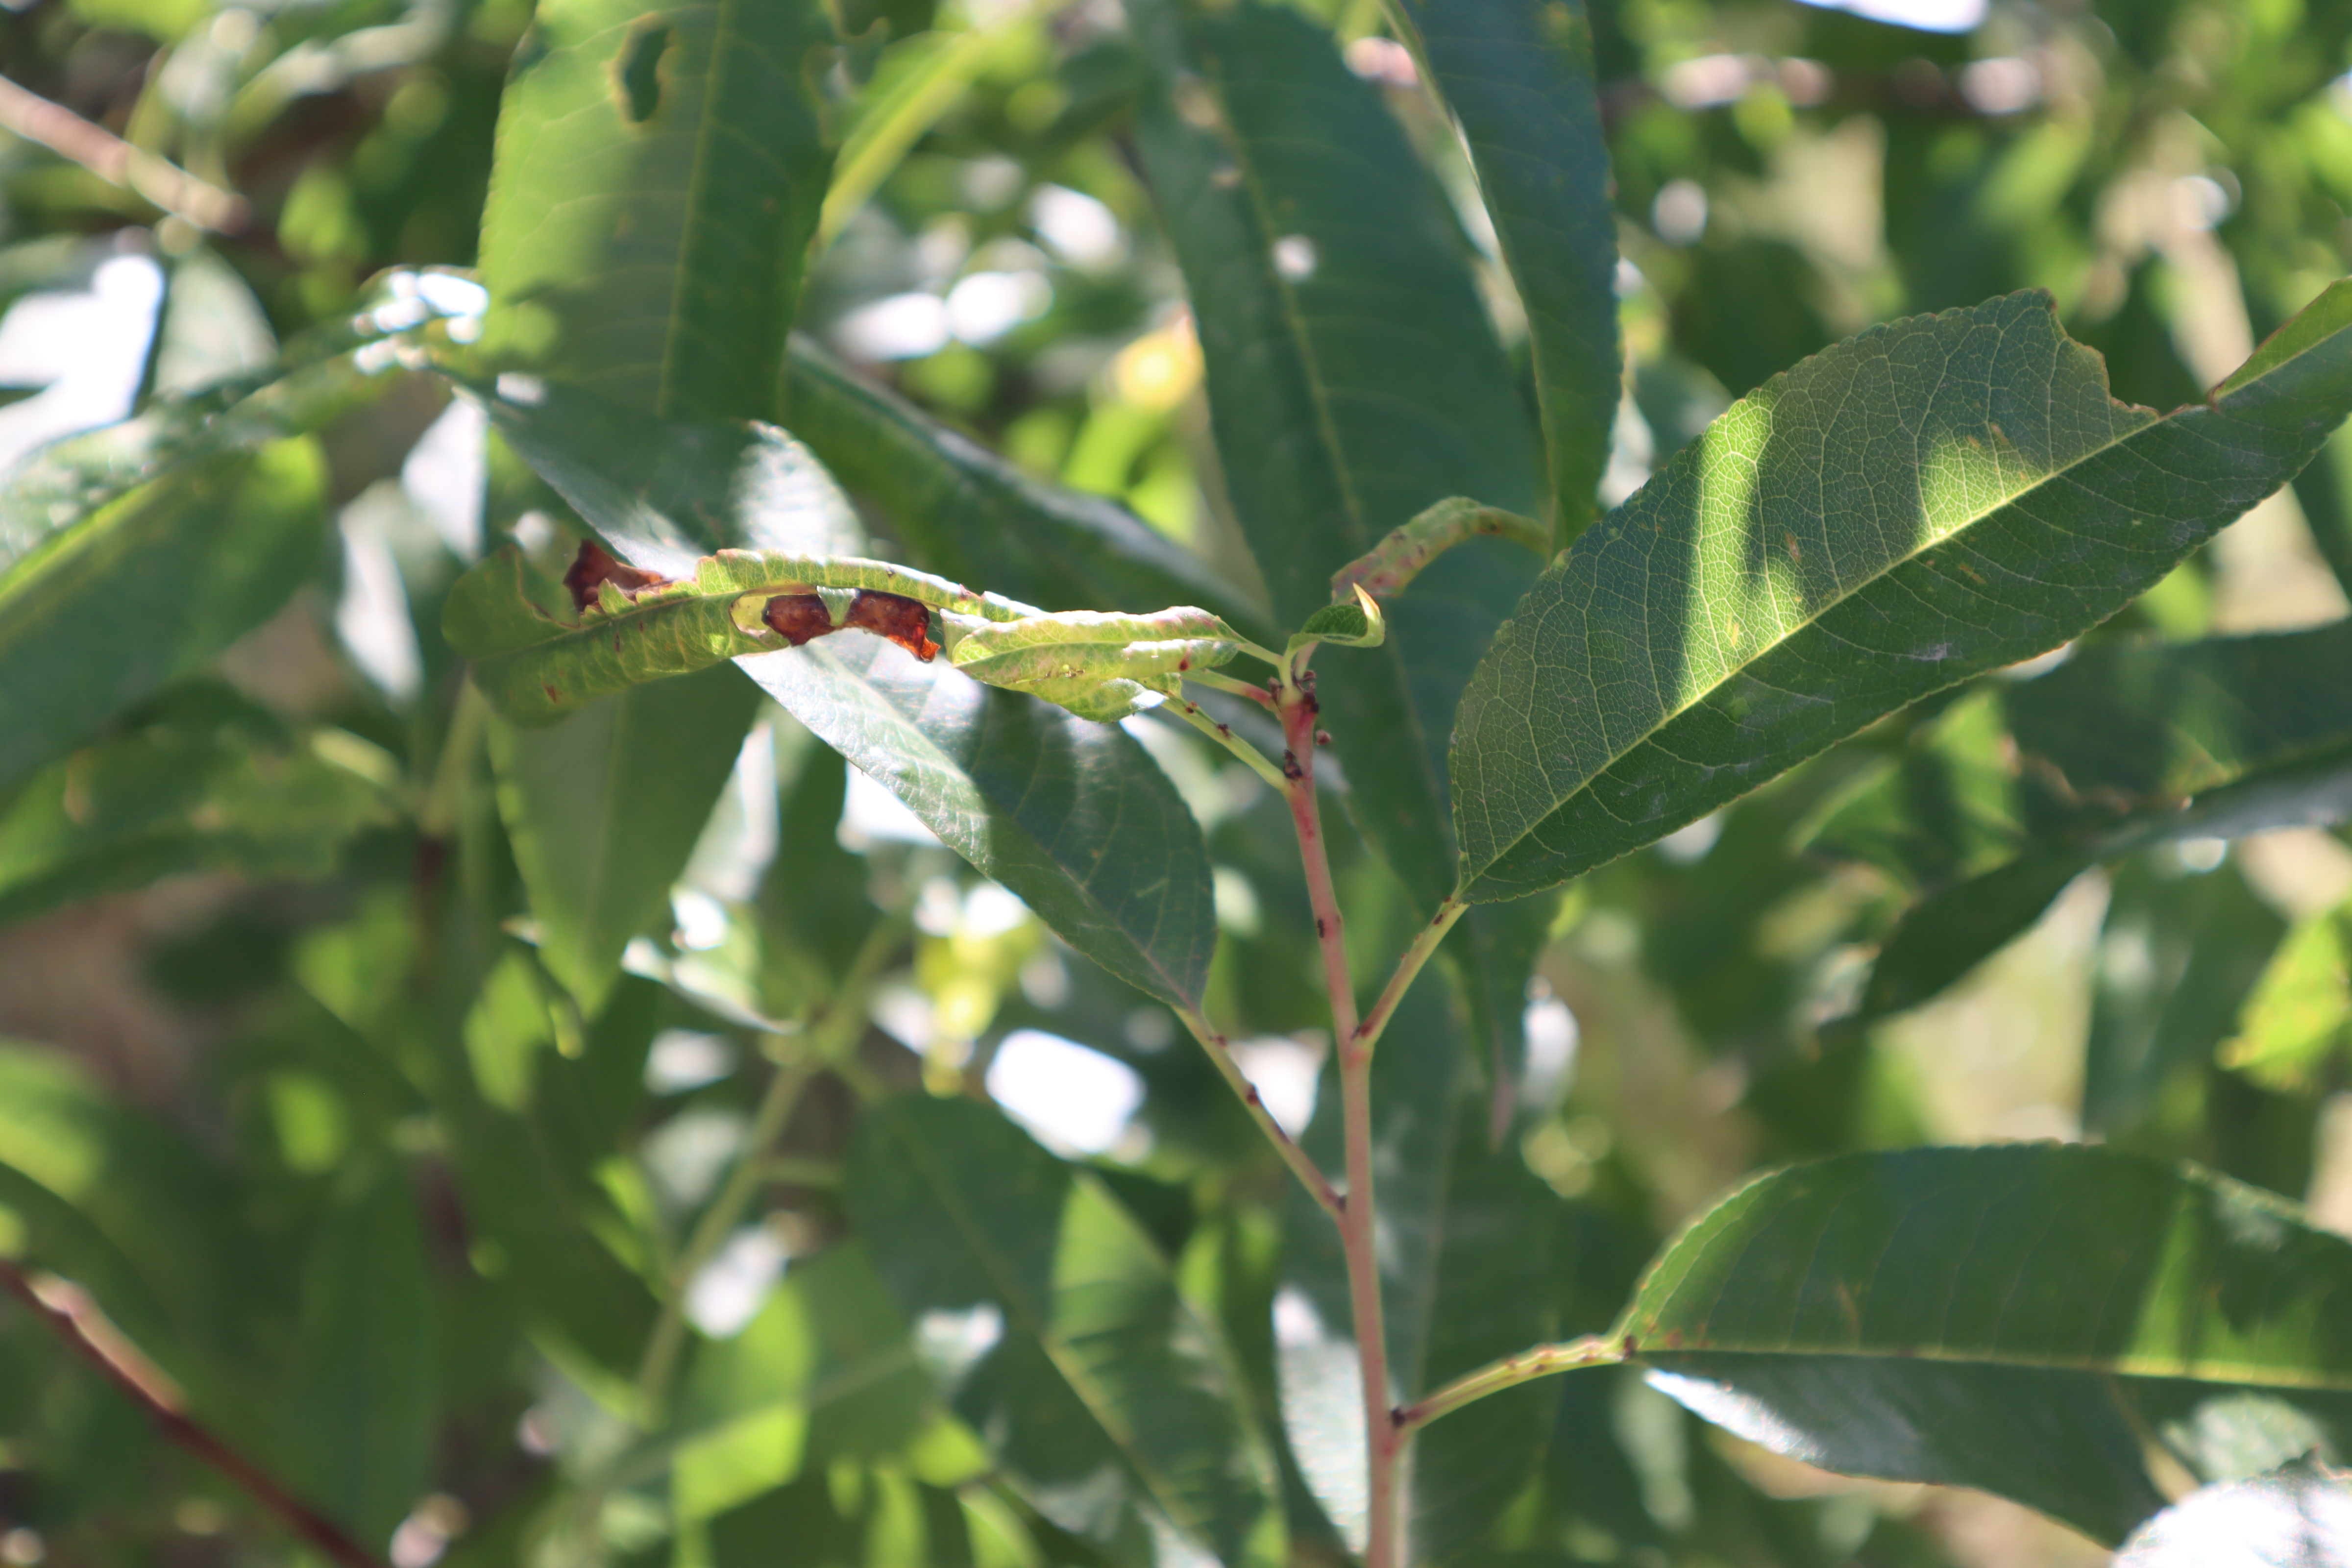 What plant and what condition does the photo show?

almond, shot hole disease
